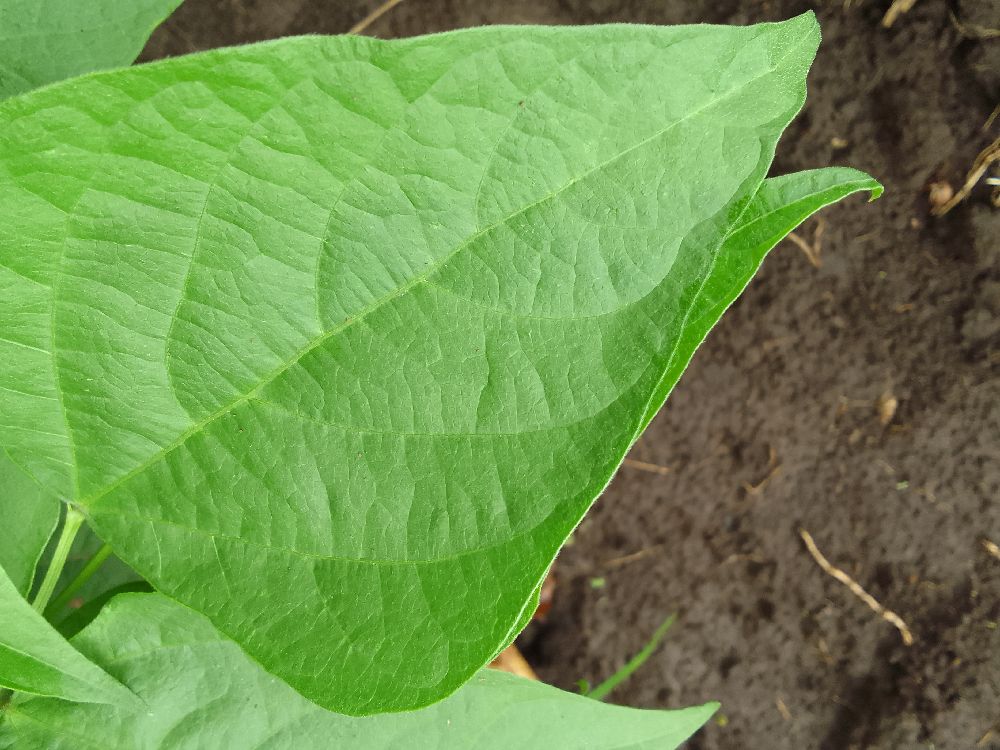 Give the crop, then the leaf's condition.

common bean, healthy
